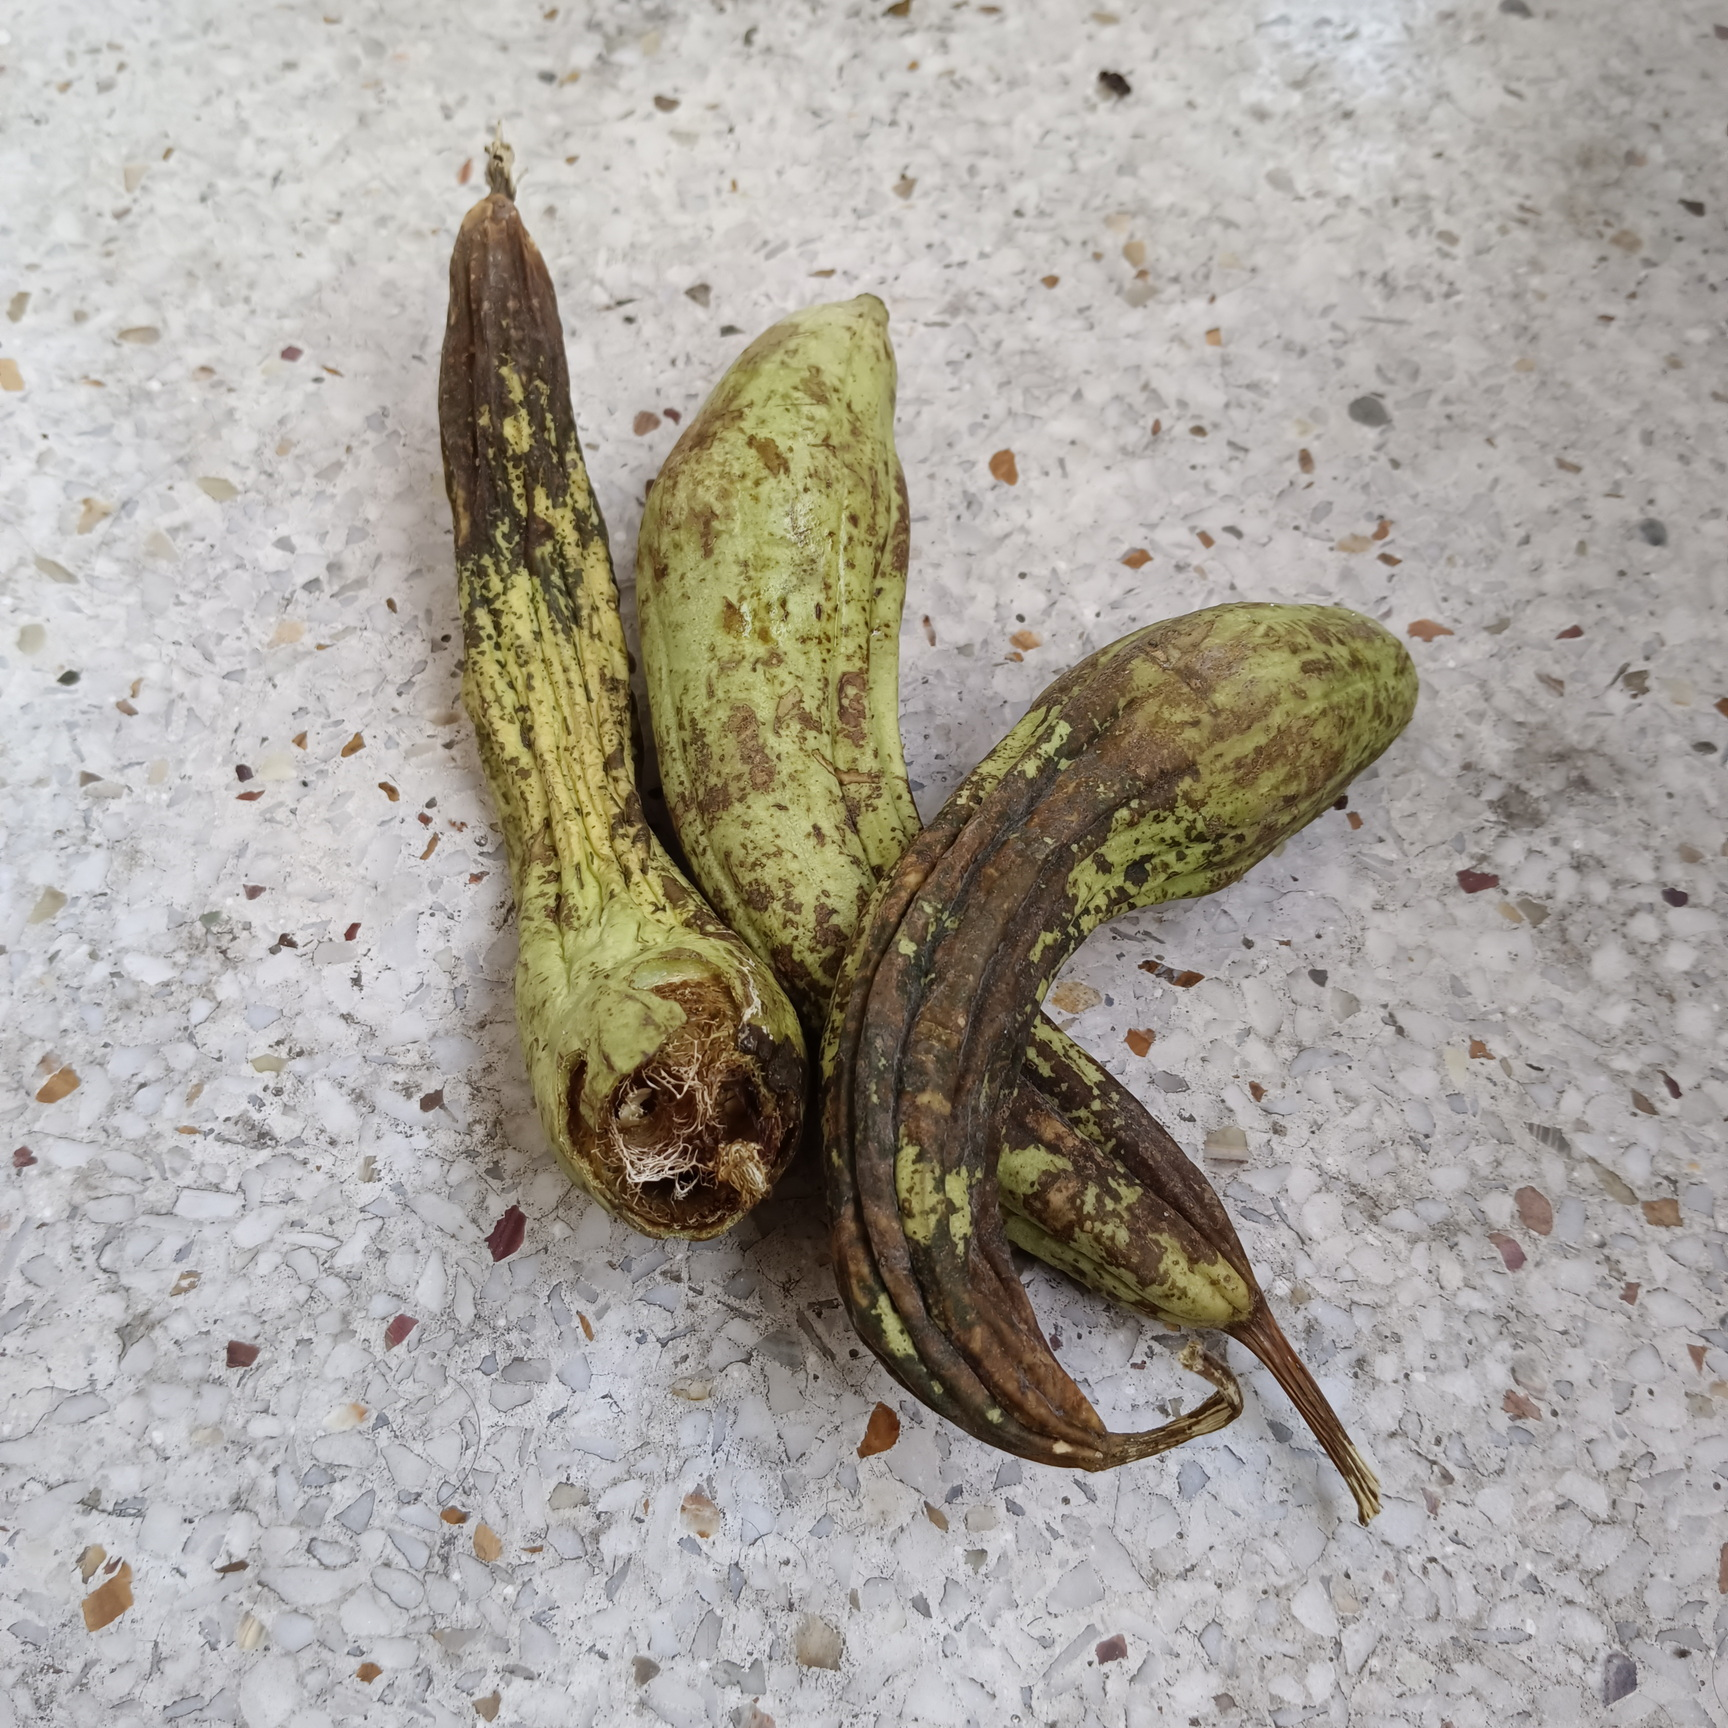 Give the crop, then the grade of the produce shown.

luffa, faulty
